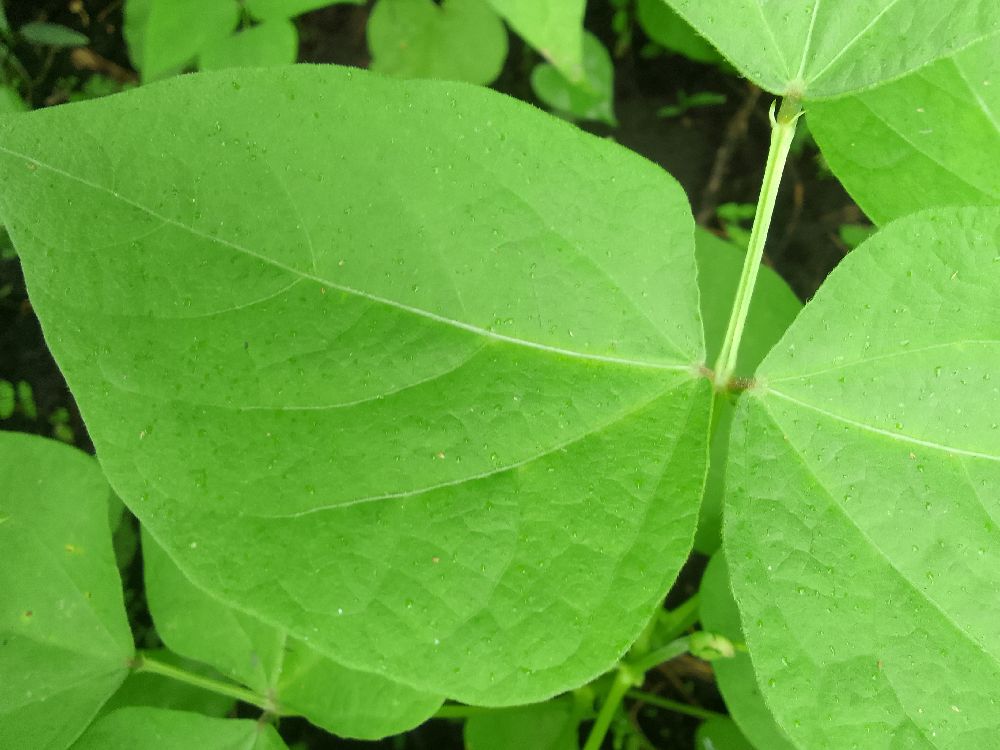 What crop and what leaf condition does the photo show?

common bean, healthy
